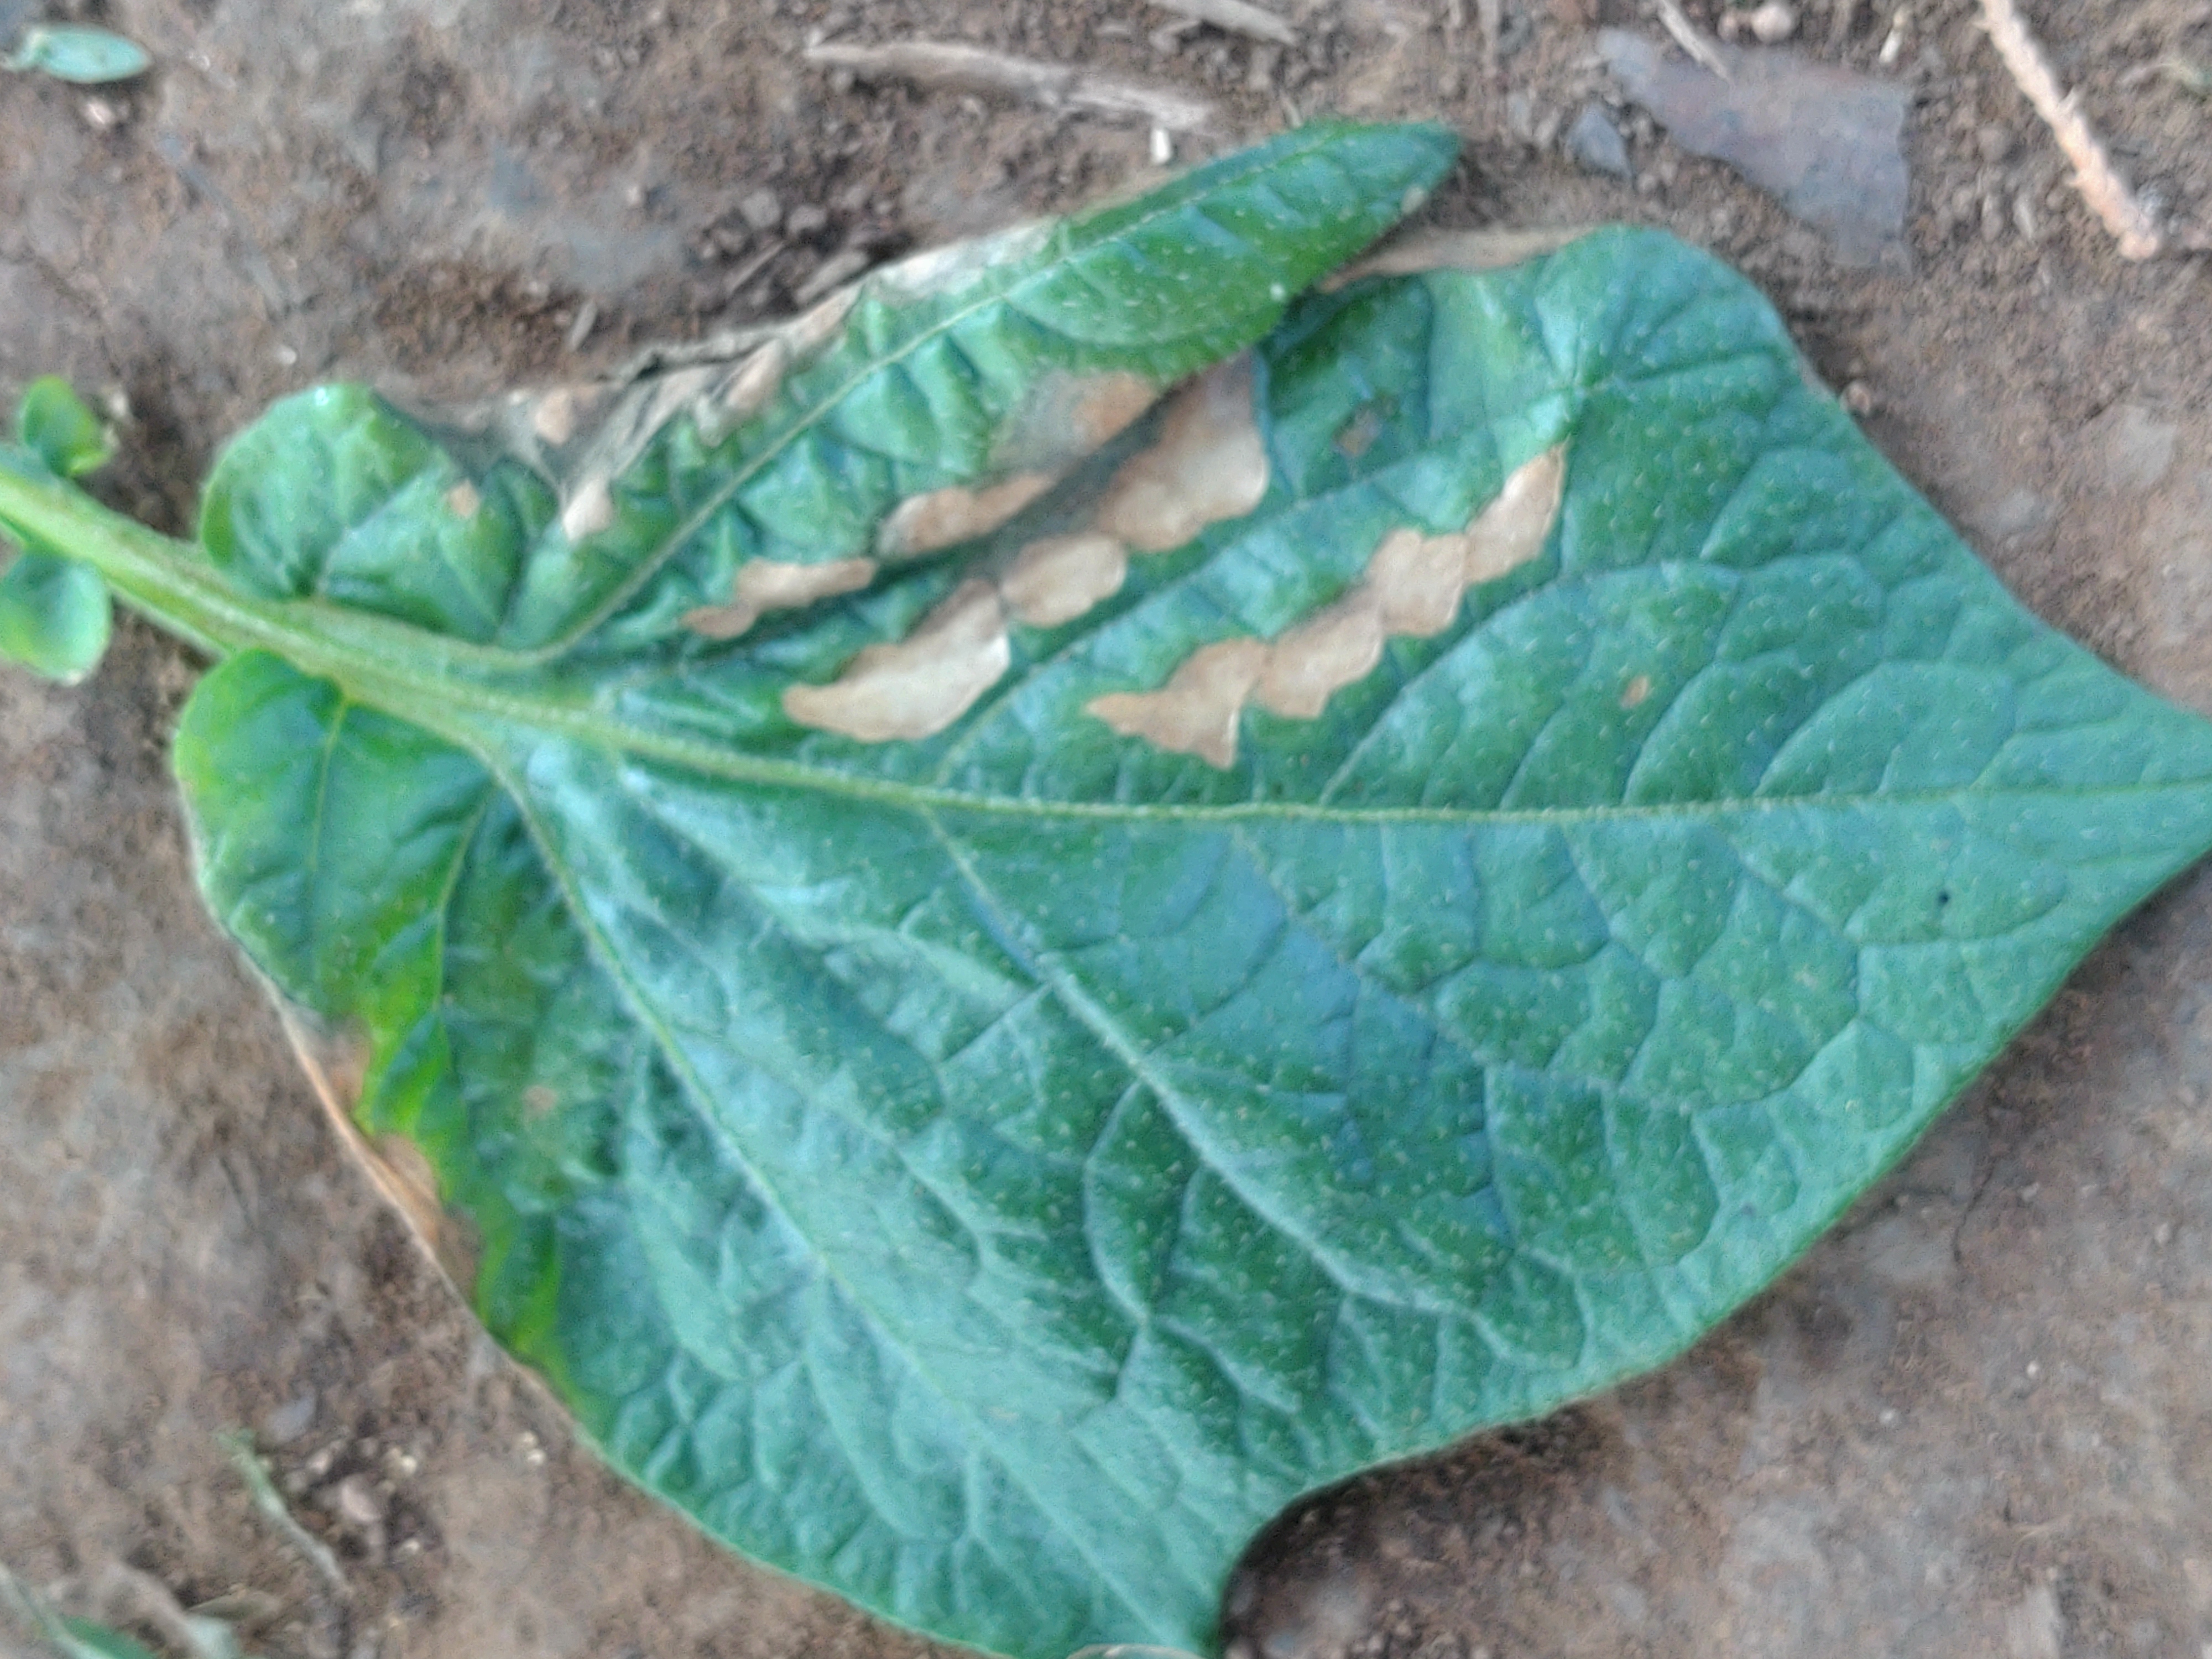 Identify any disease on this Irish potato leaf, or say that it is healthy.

early blight
